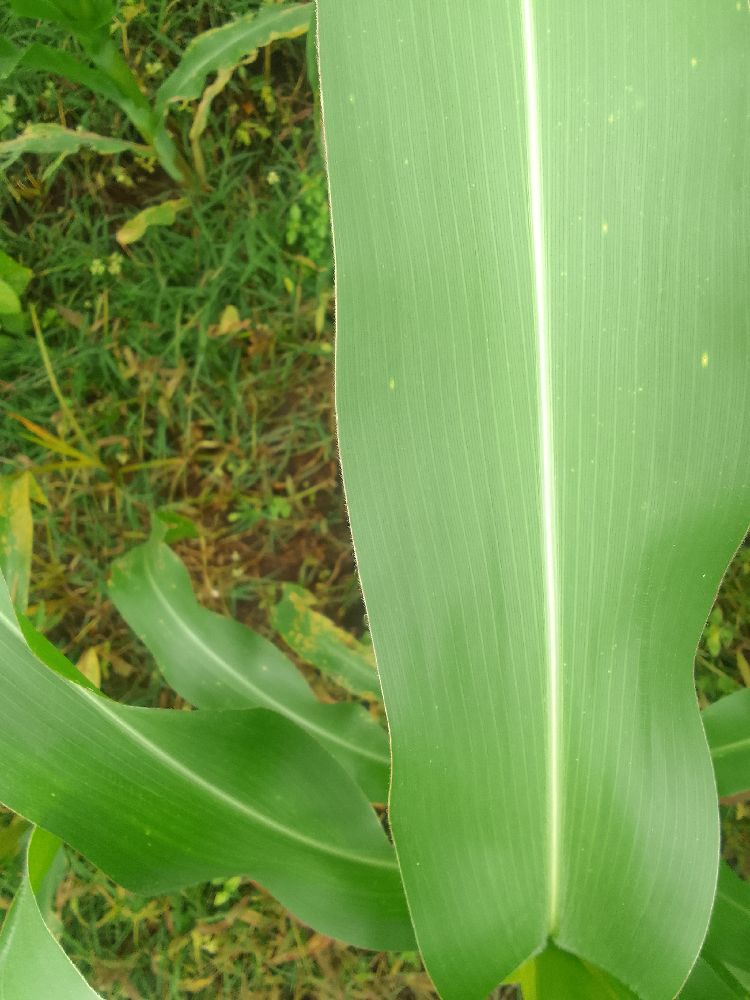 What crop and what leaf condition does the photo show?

maize, healthy
